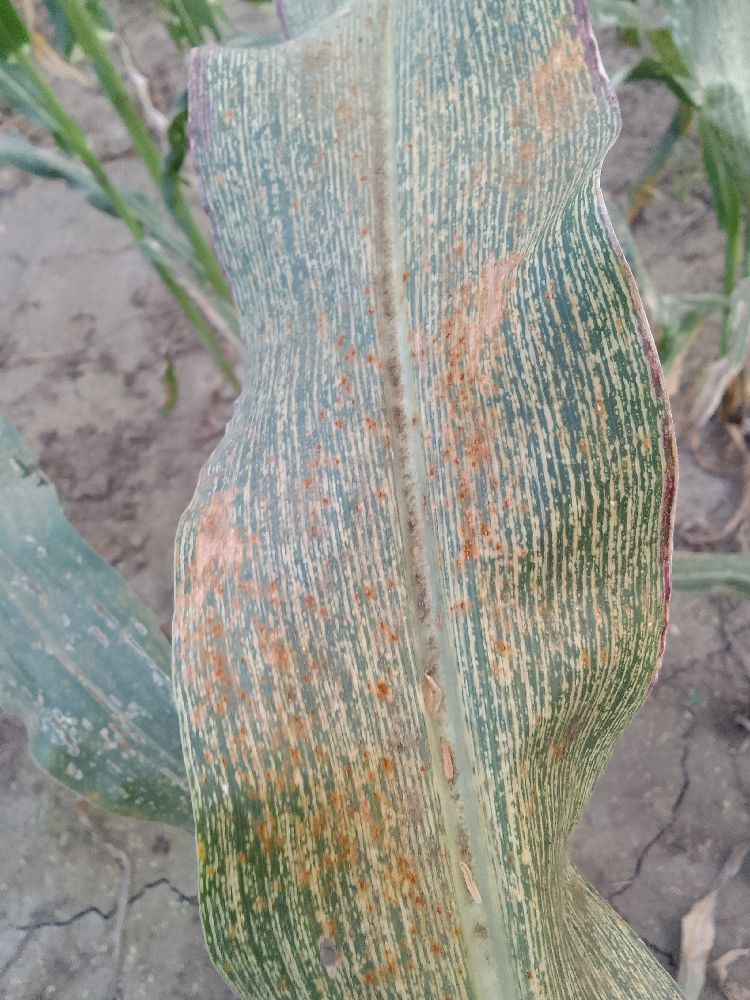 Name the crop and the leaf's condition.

maize, maize streak virus
